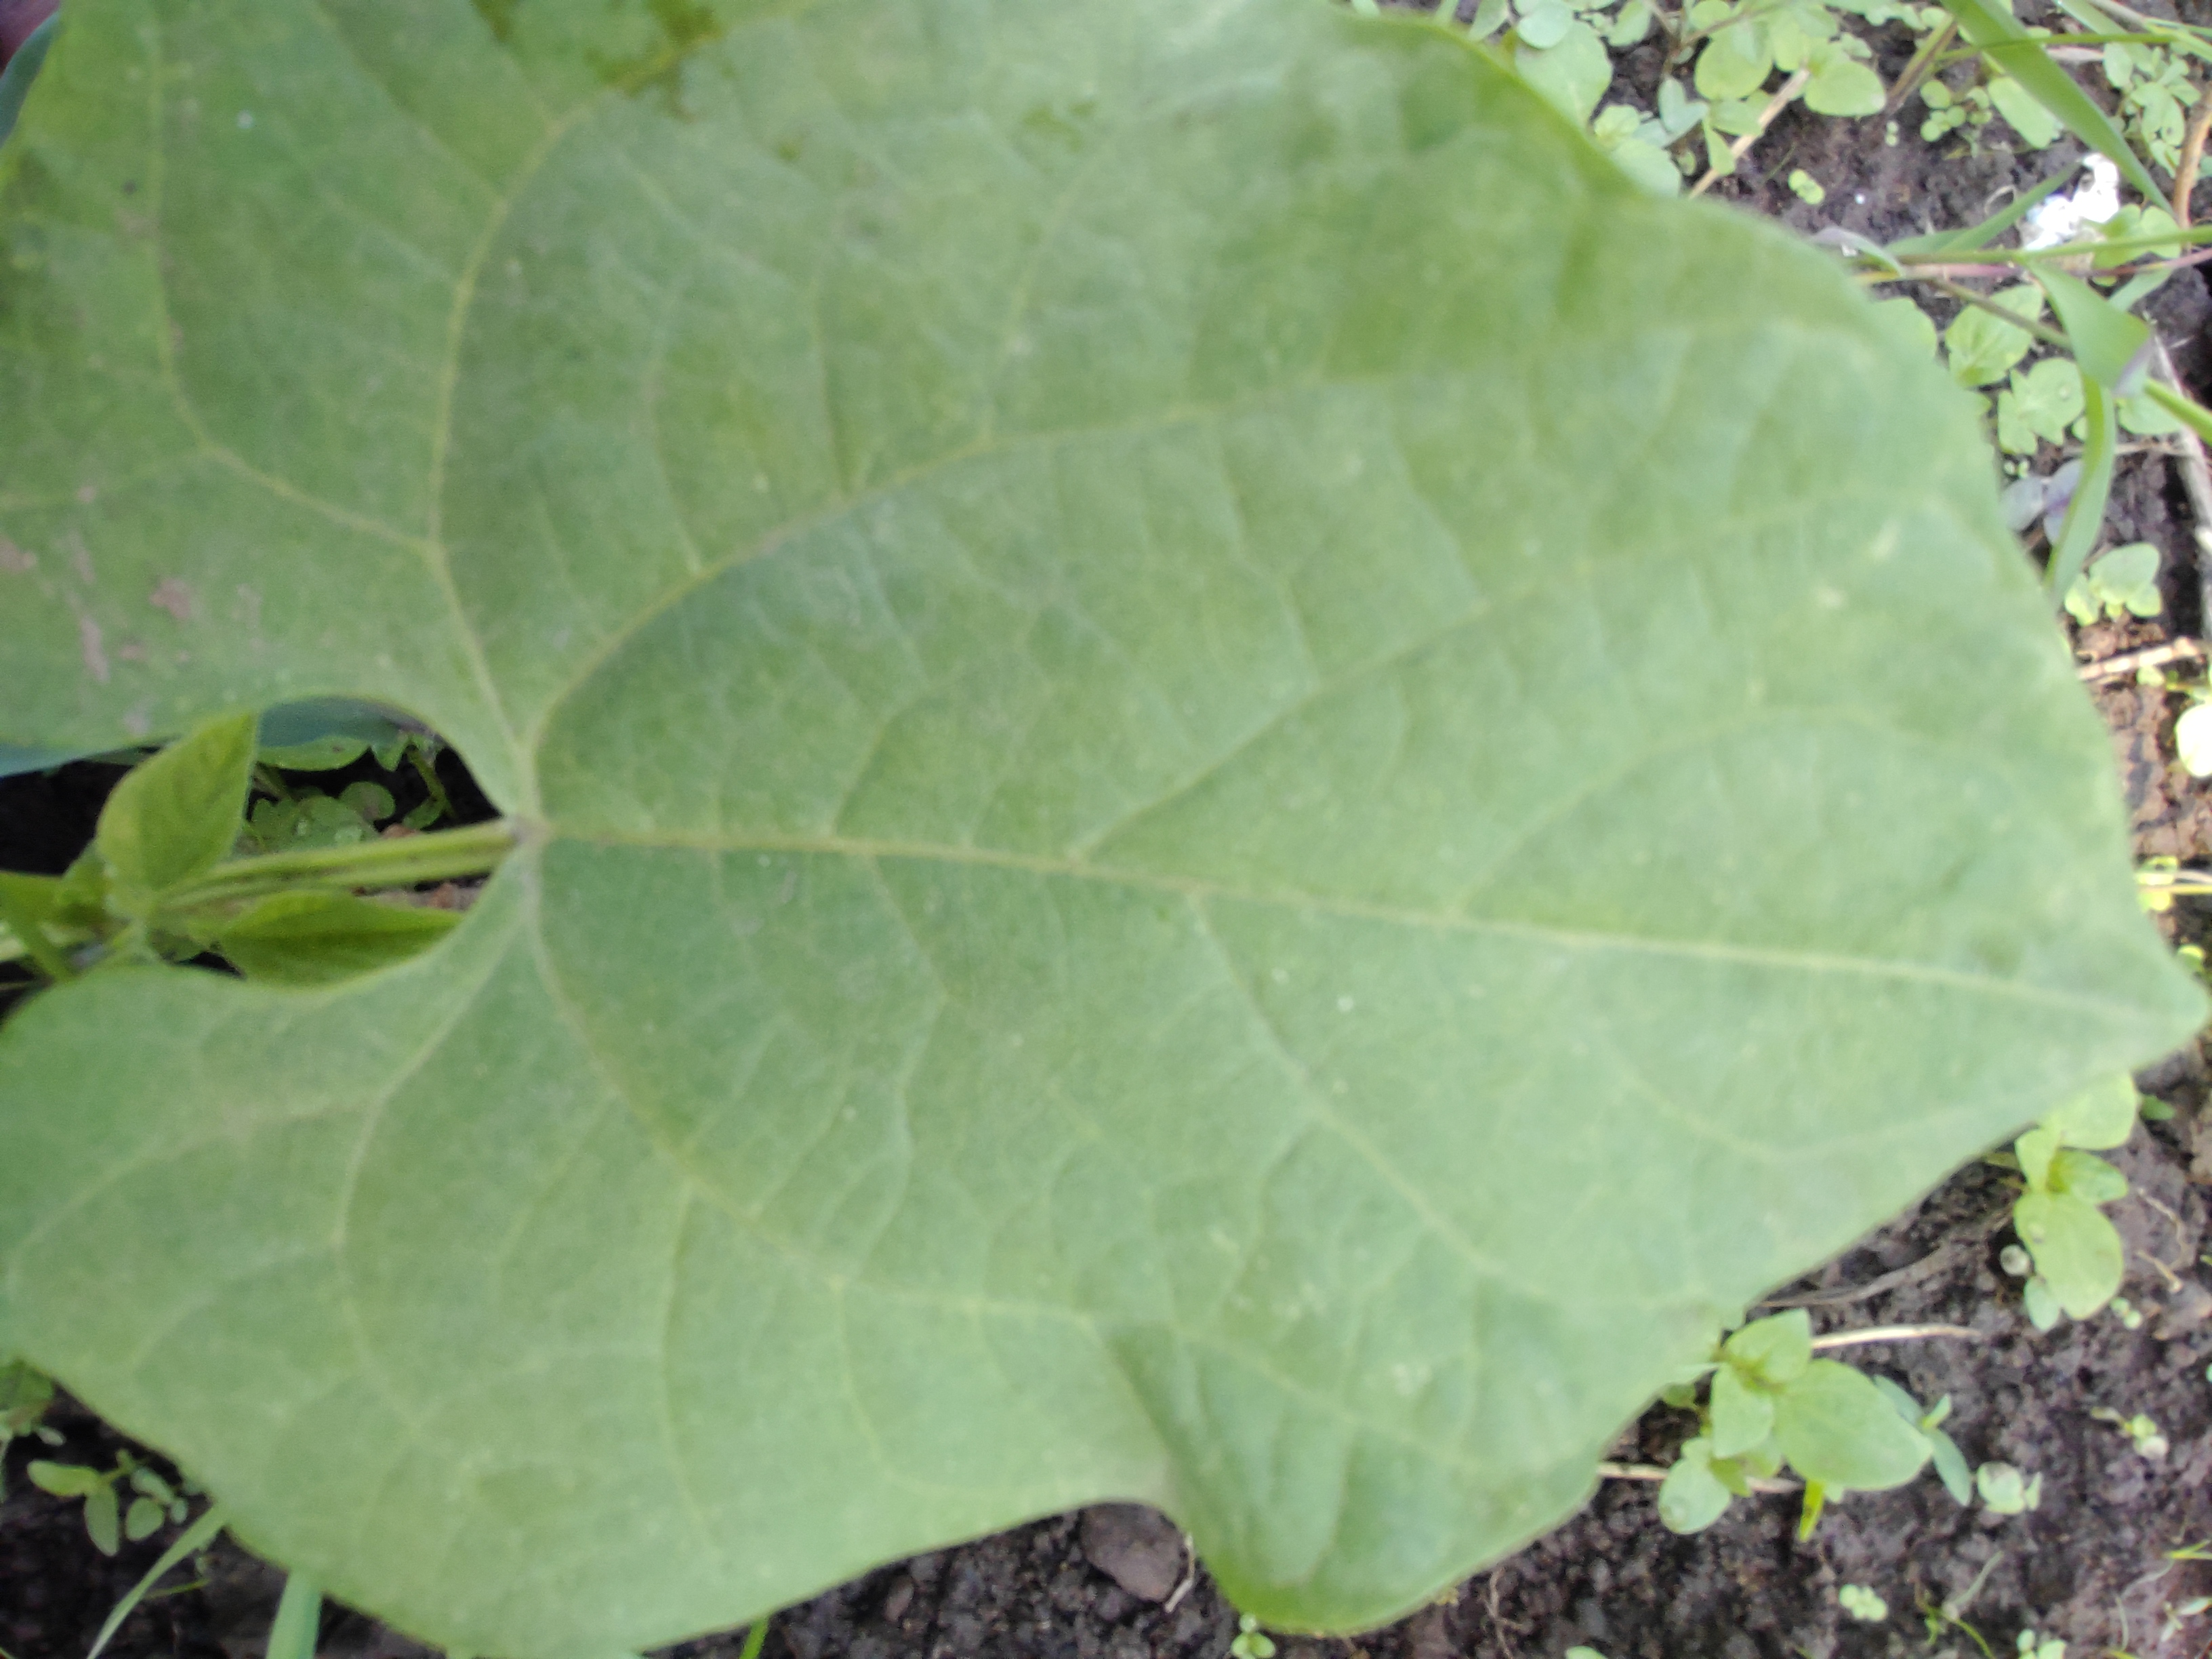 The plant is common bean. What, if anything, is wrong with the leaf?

healthy
